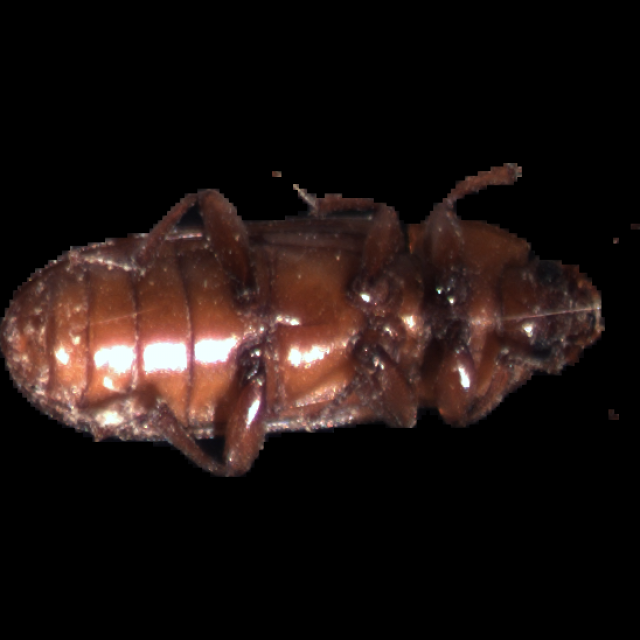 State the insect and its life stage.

mealworm beetle
